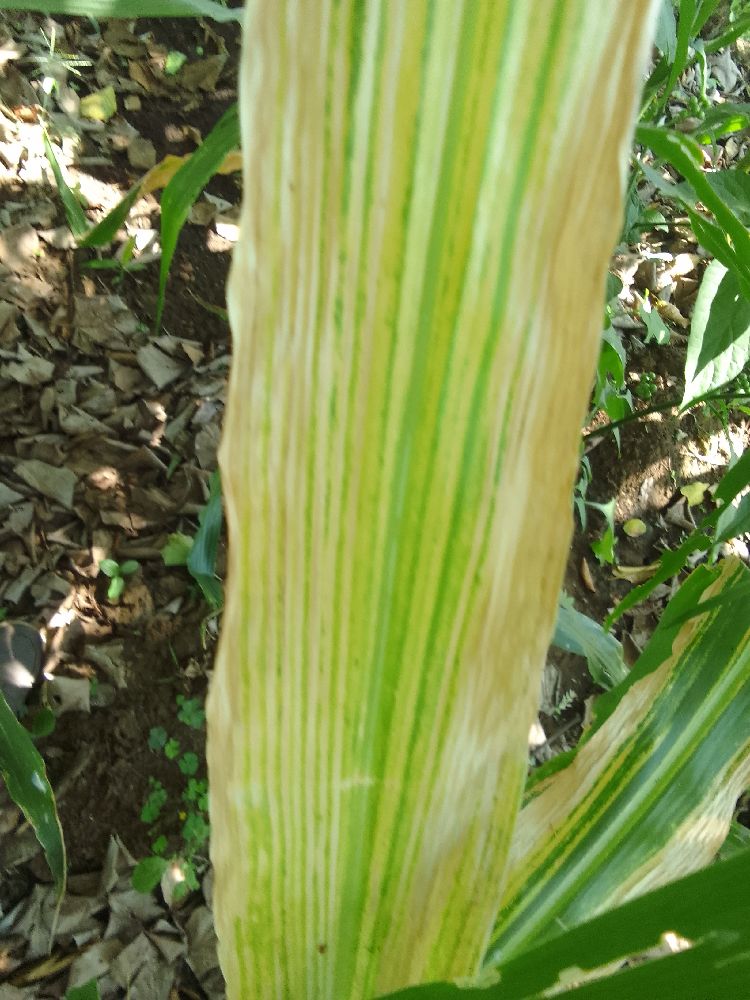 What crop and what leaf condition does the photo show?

maize, maize lethal necrosis
